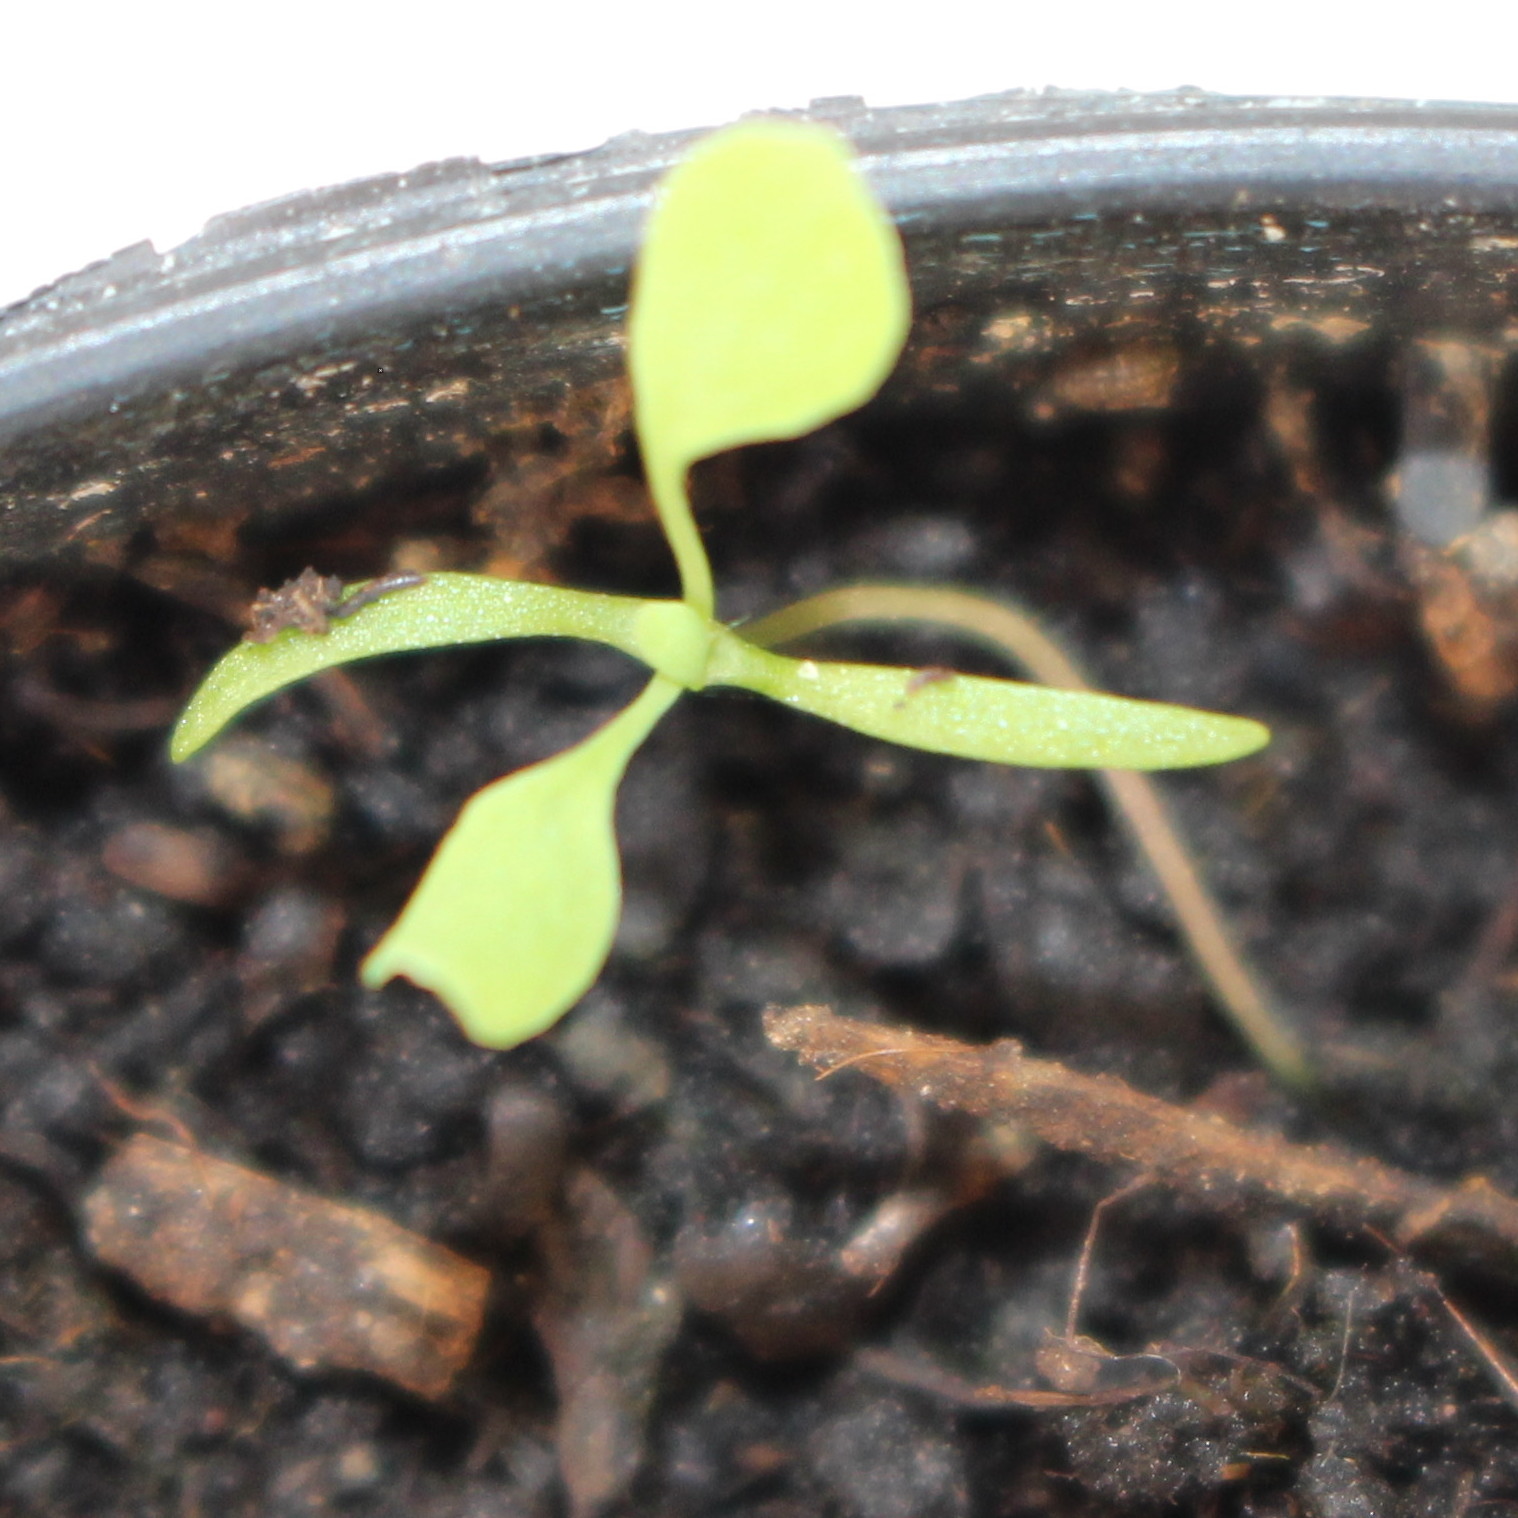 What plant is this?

Papaver rhoeas
